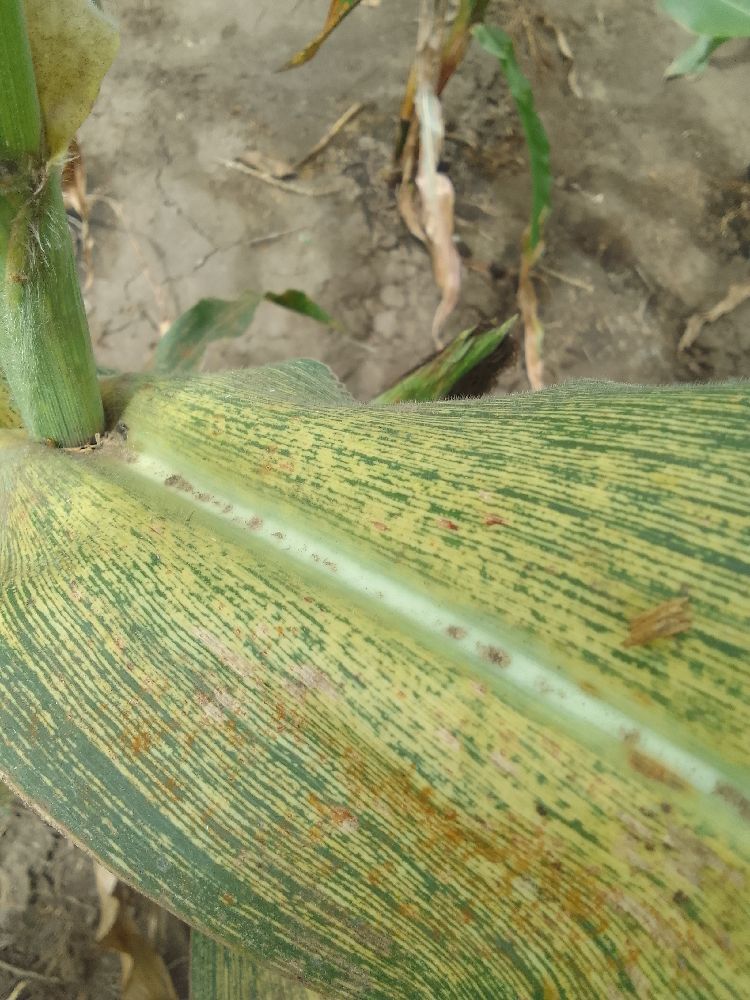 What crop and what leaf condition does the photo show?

maize, maize streak virus
